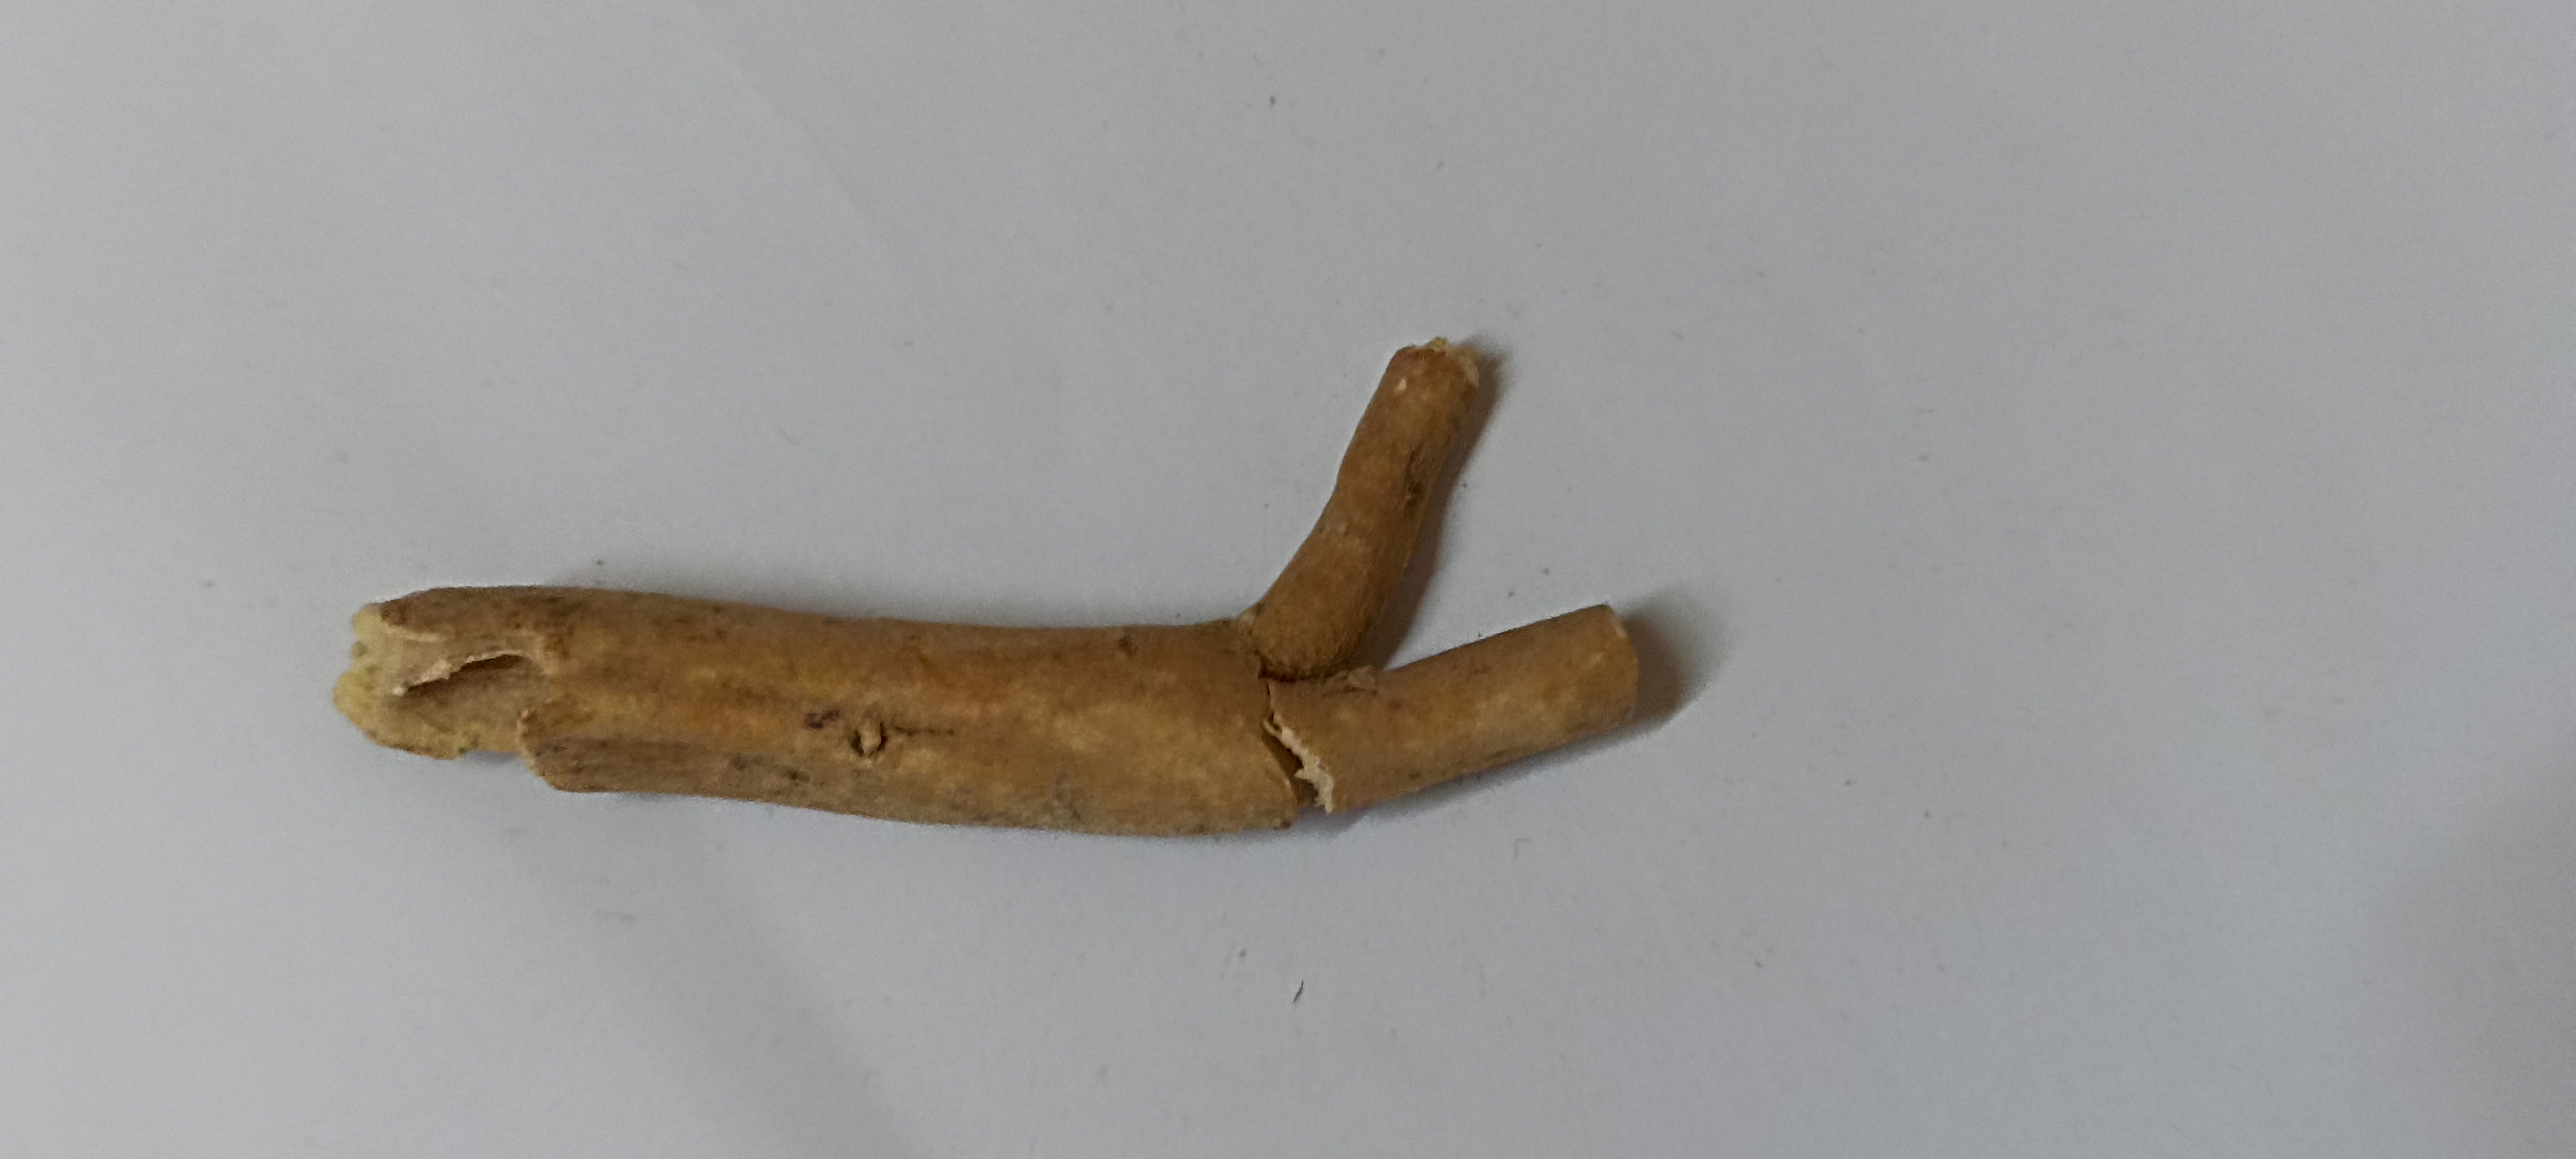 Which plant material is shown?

ashwagandha
